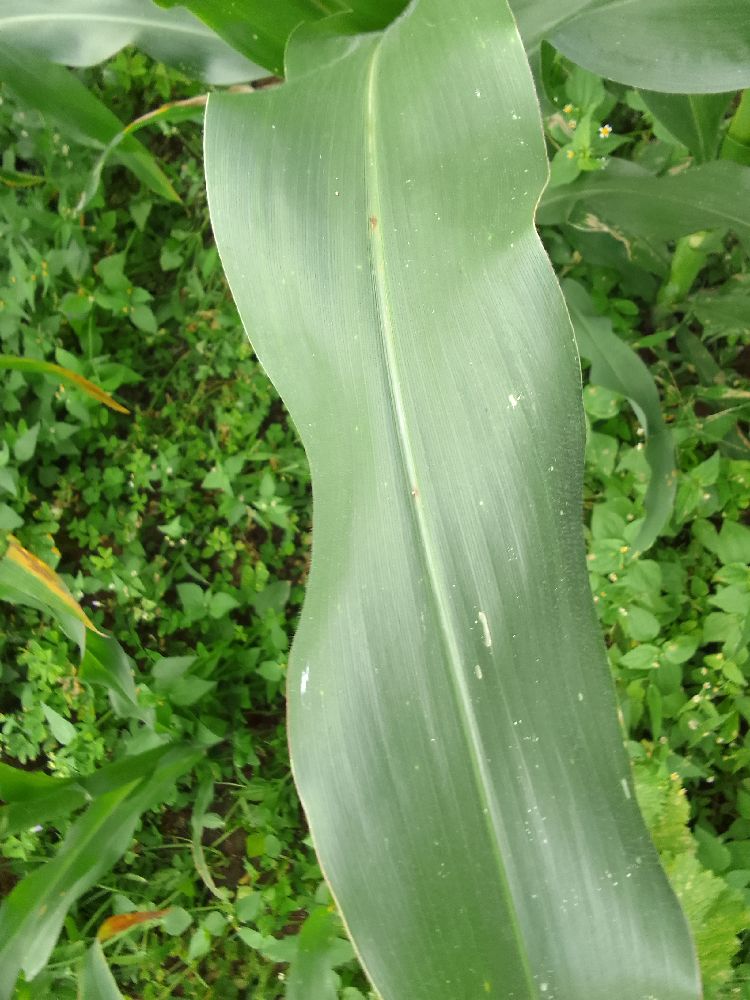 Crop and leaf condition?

maize, healthy
